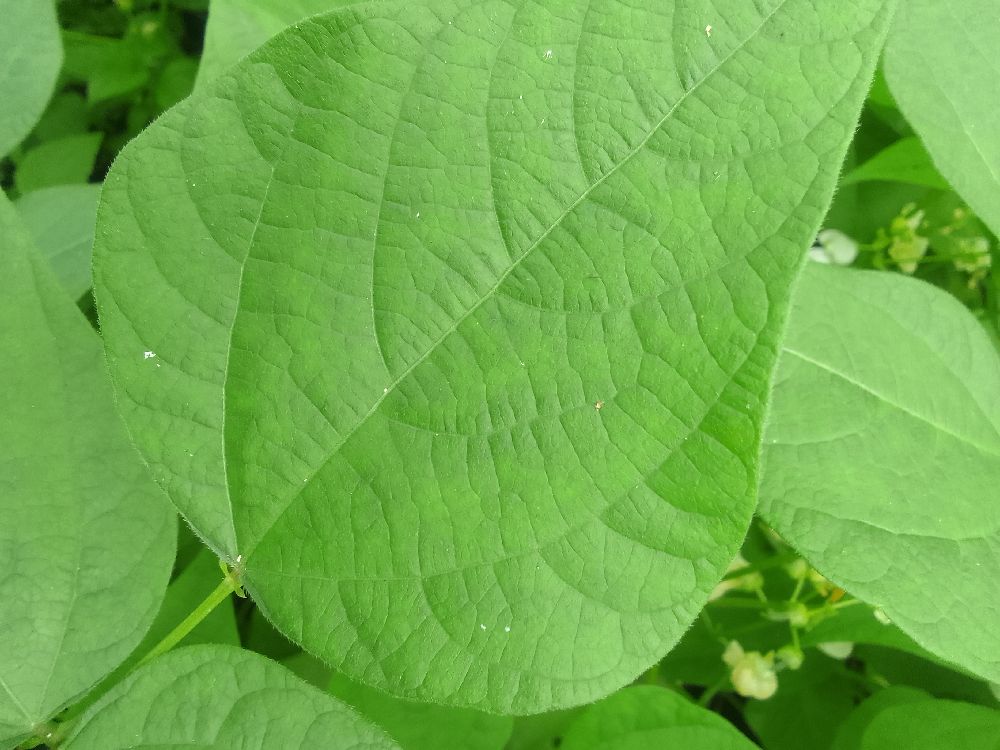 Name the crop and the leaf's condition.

common bean, healthy
